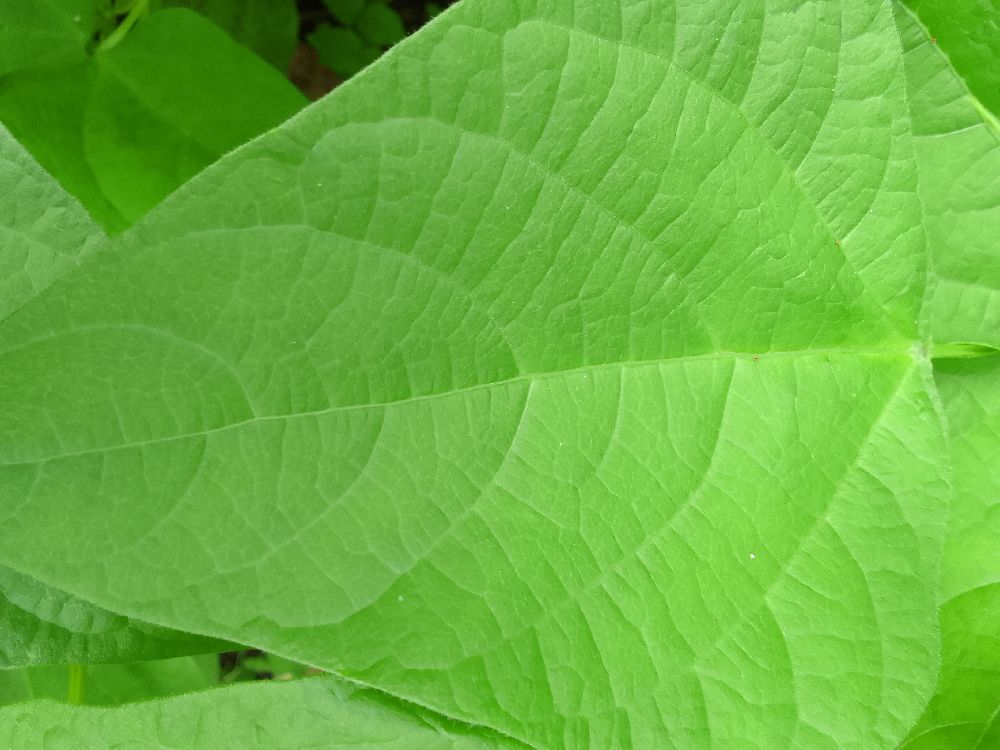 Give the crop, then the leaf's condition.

common bean, healthy
